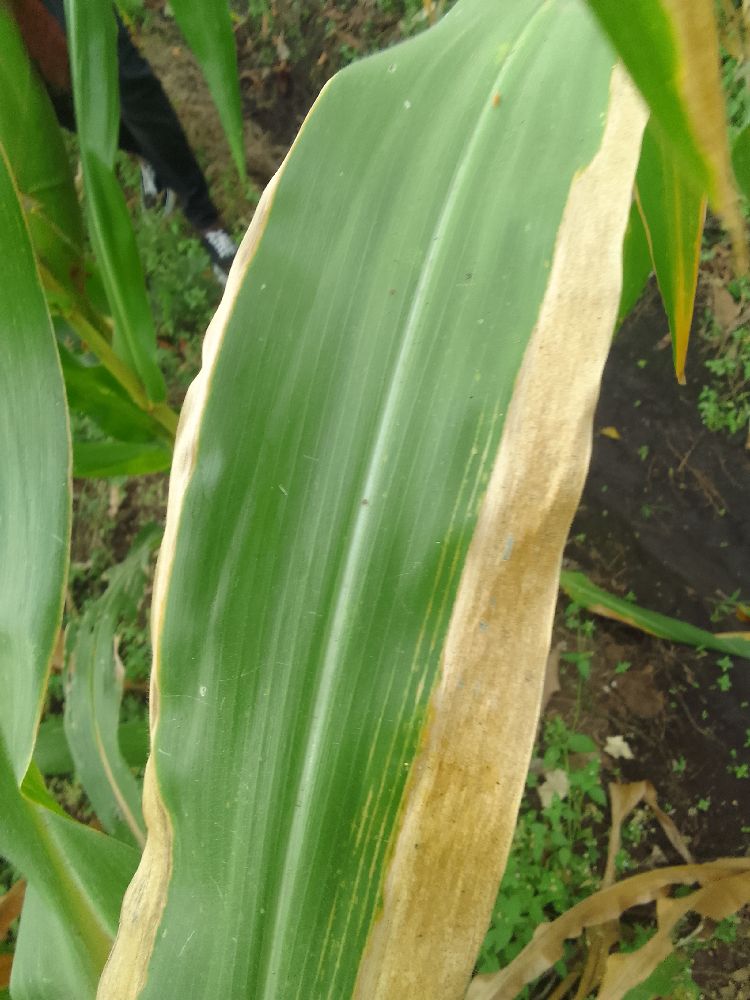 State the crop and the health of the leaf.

maize, maize lethal necrosis
